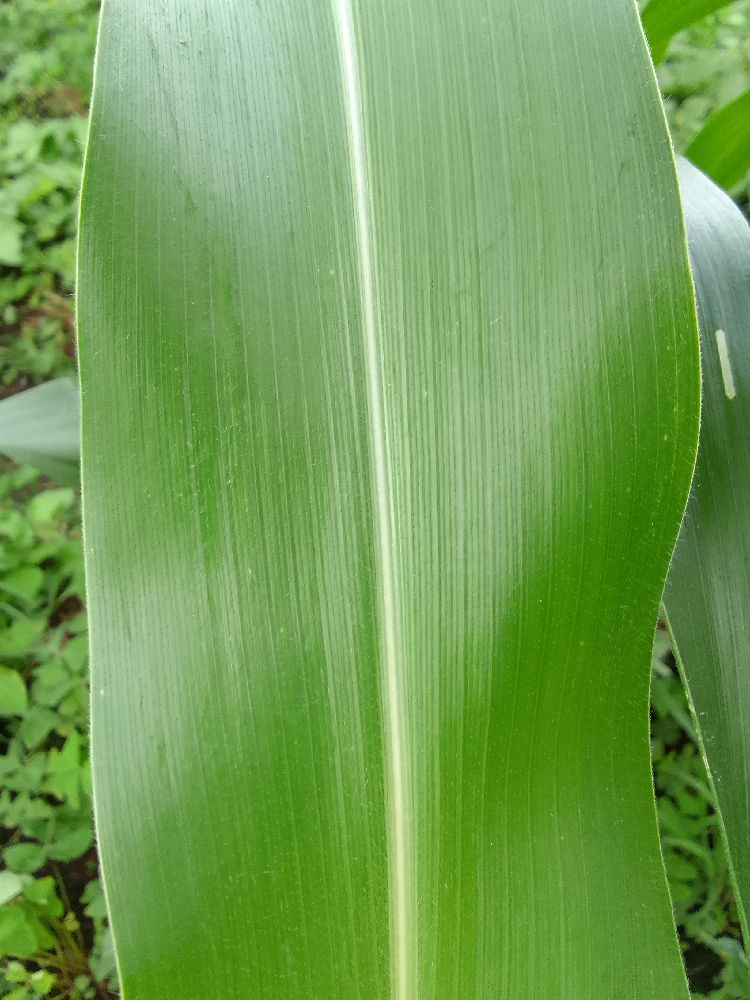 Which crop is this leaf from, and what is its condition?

maize, healthy
